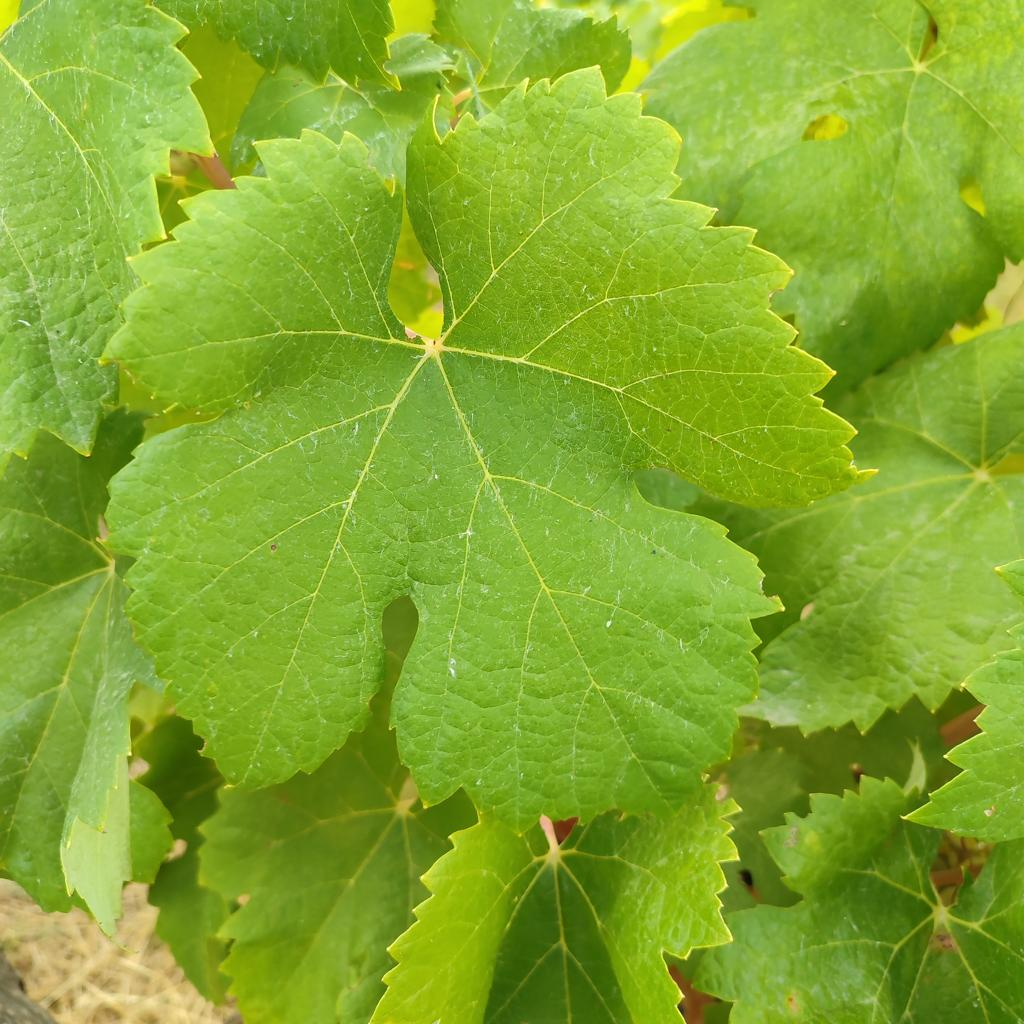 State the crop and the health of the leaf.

grapevine, healthy
